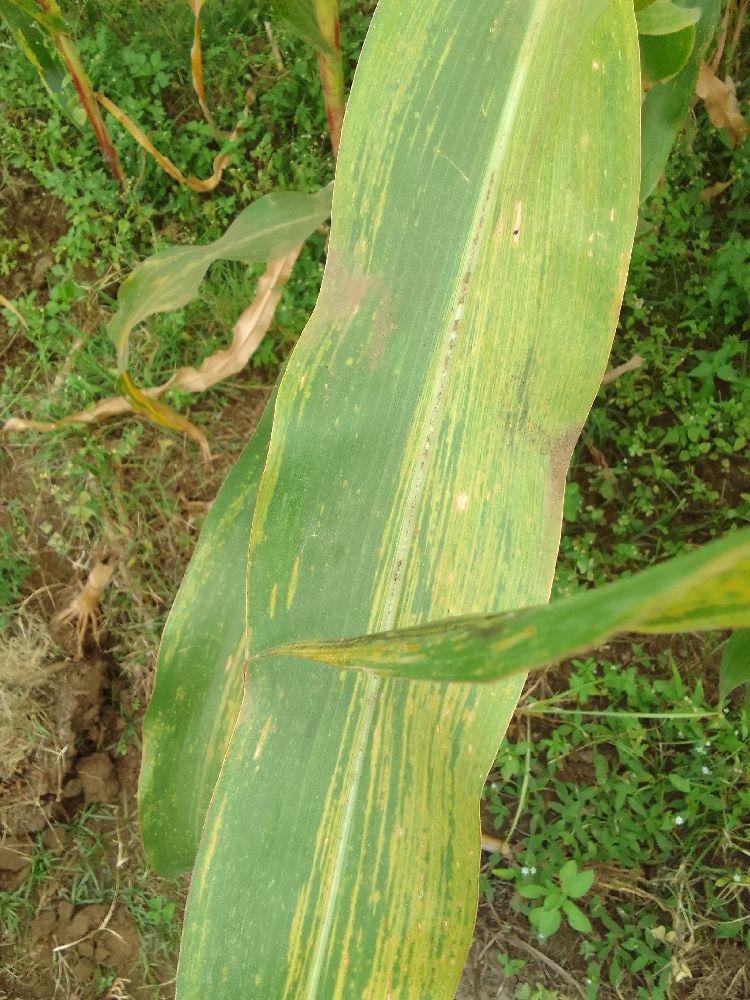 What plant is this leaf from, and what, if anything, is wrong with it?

maize, maize lethal necrosis
